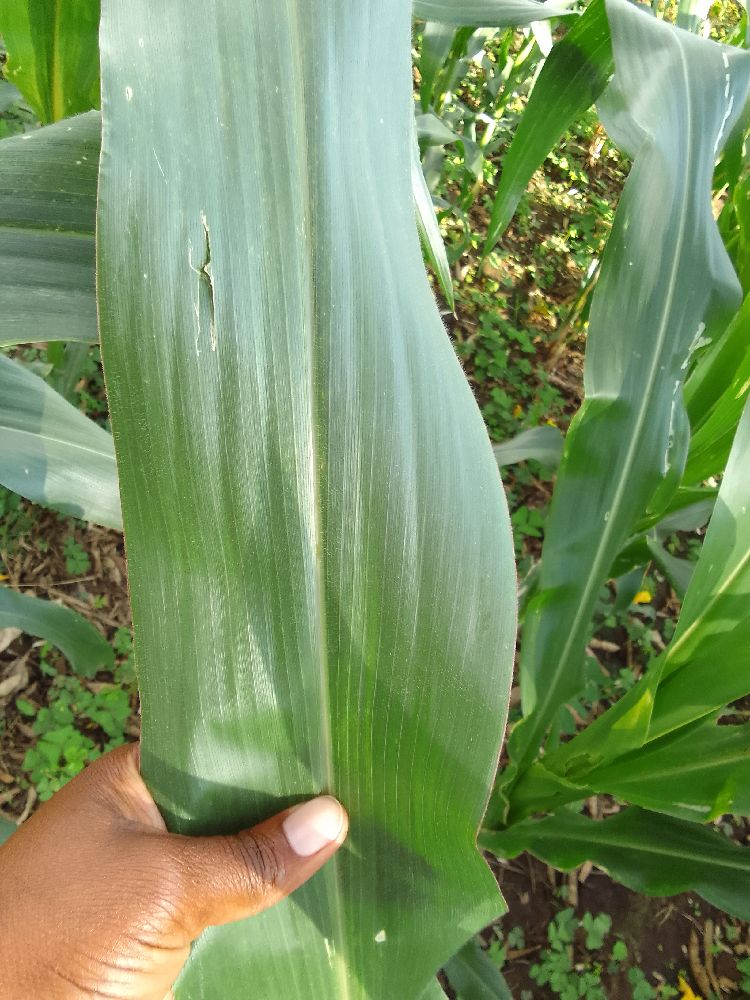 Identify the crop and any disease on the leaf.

maize, healthy
